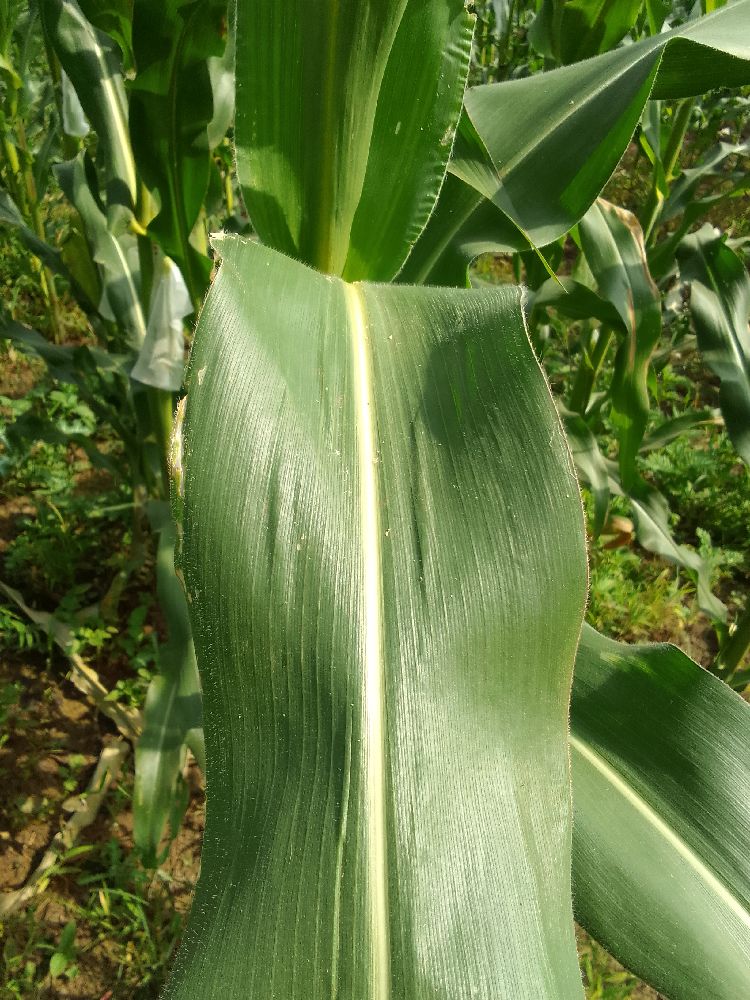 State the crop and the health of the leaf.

maize, healthy
